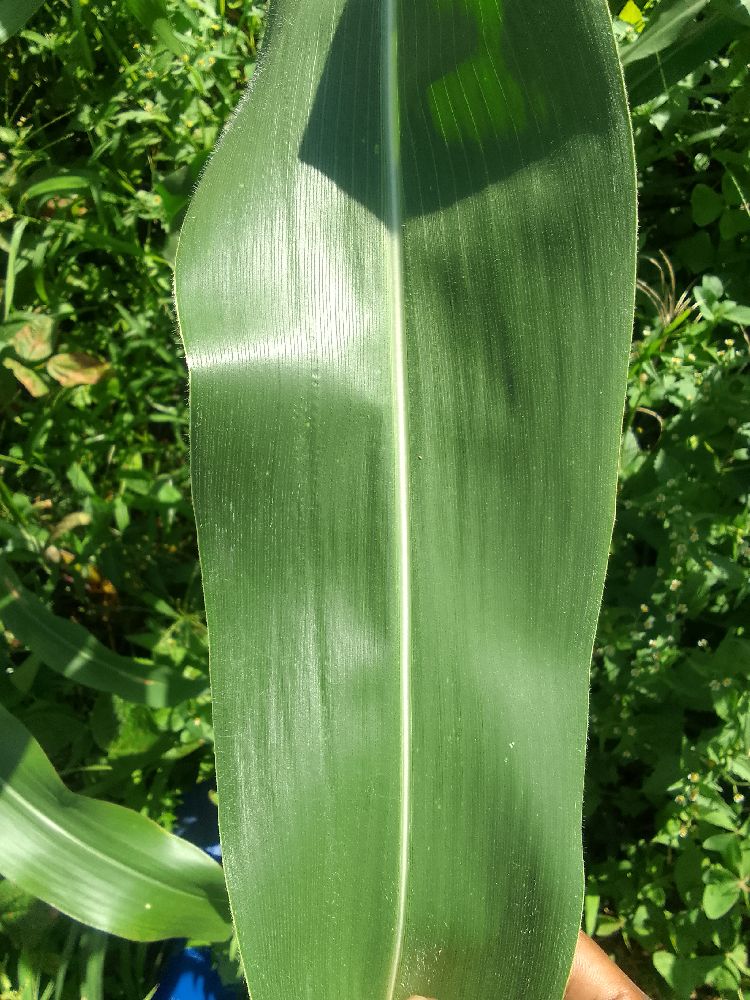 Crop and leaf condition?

maize, healthy
